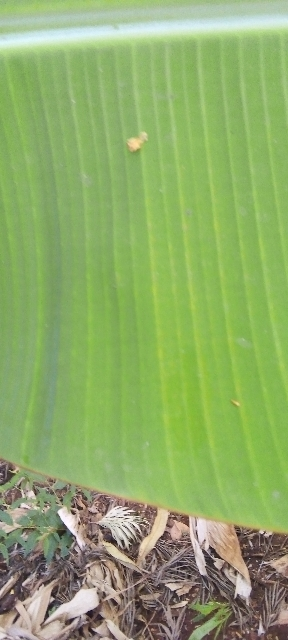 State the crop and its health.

banana, healthy
